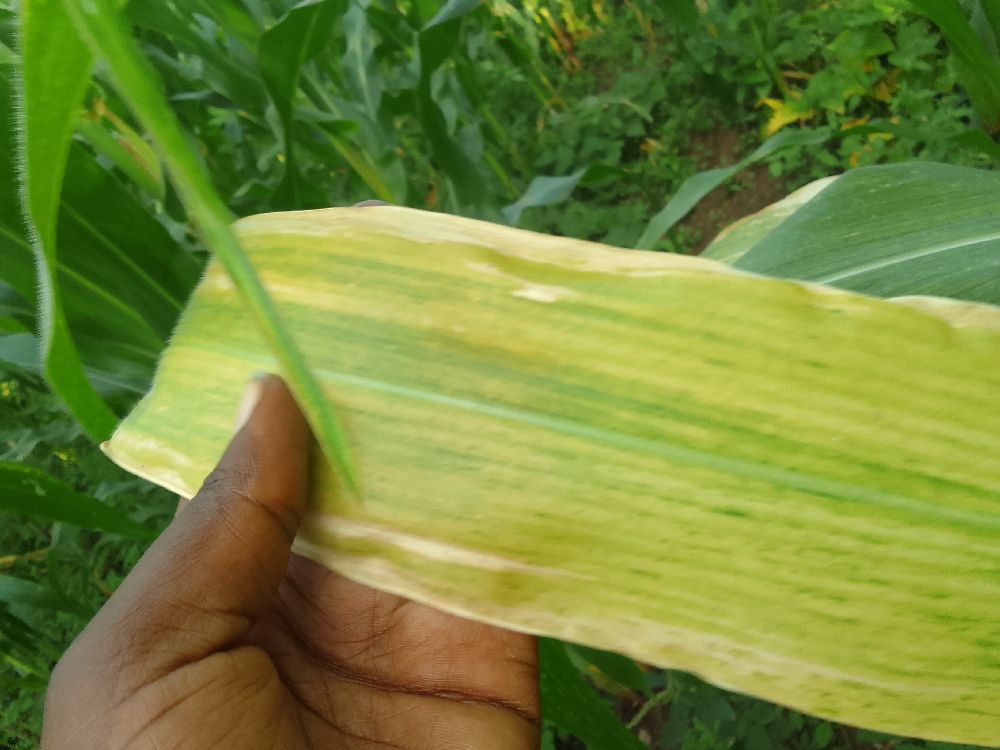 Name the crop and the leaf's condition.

maize, maize lethal necrosis
